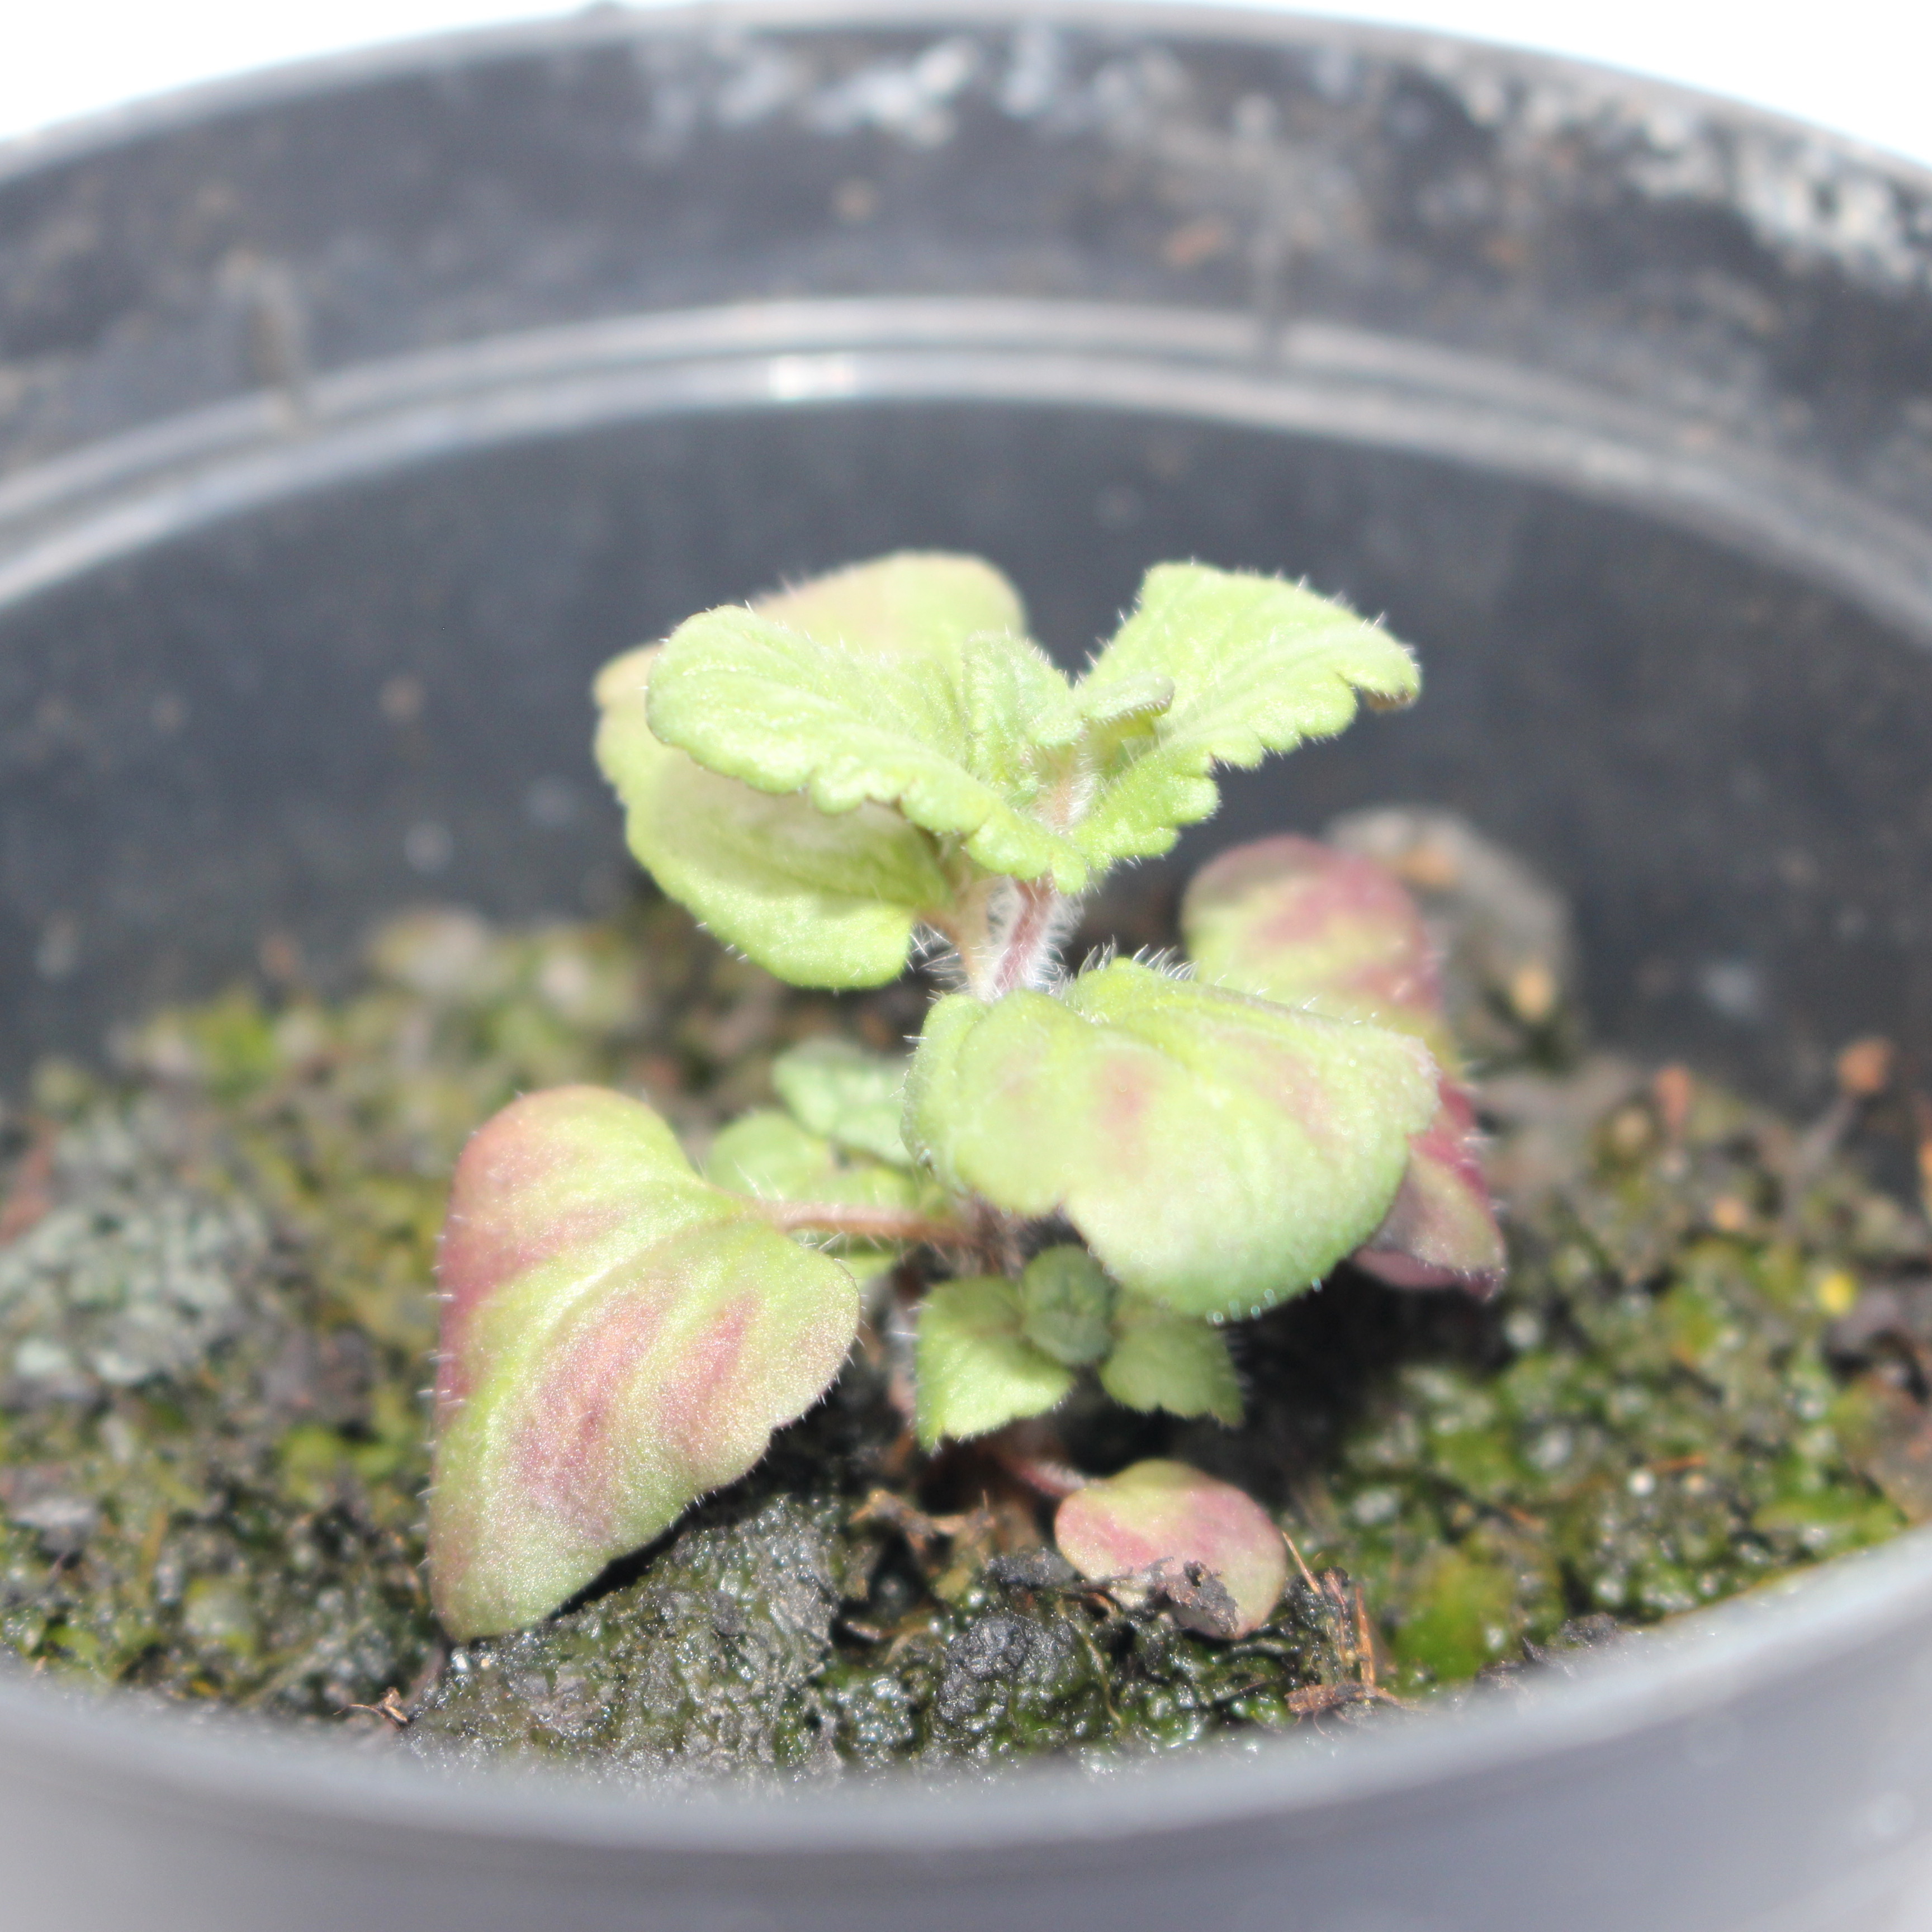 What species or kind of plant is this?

Veronica persica
